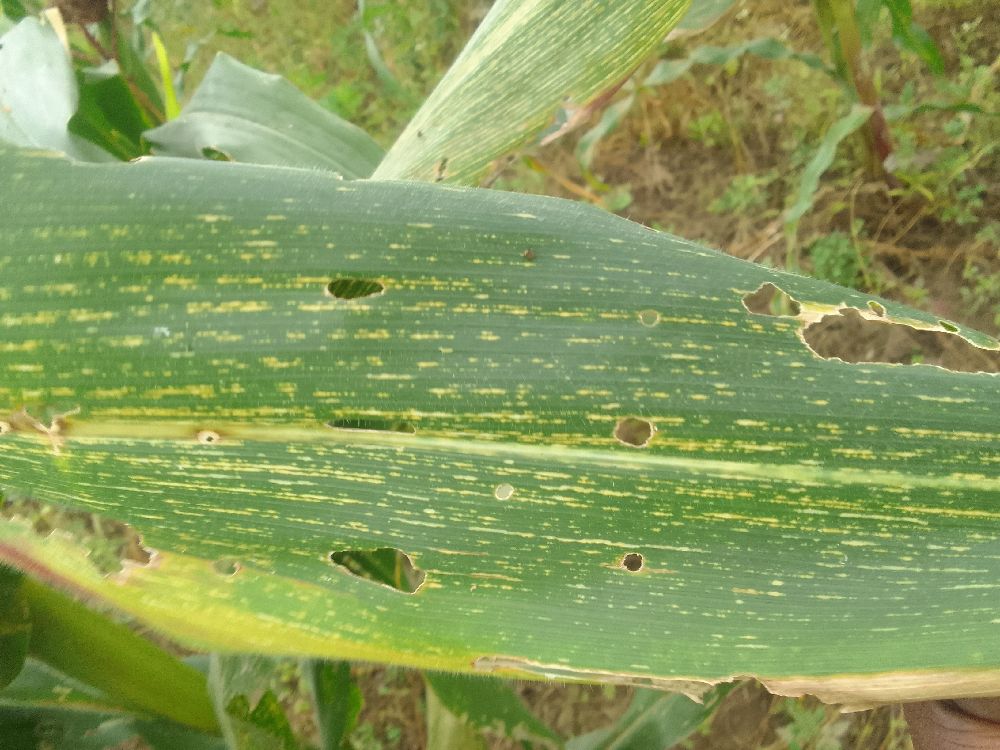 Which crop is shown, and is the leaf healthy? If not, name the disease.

maize, maize streak virus
